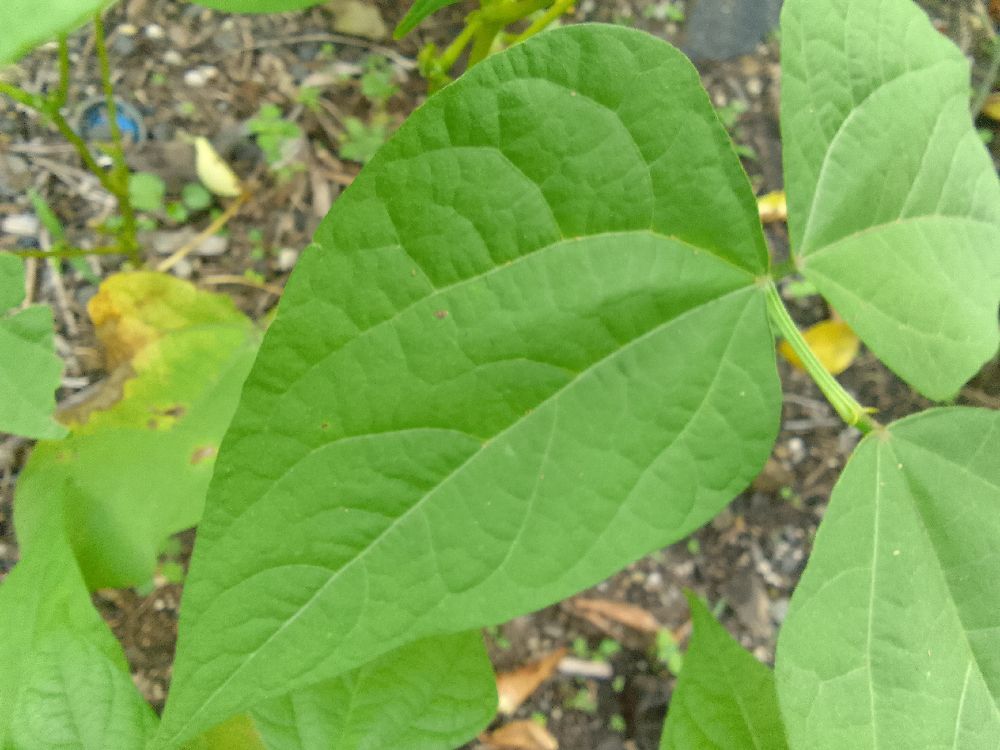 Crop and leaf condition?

common bean, healthy
